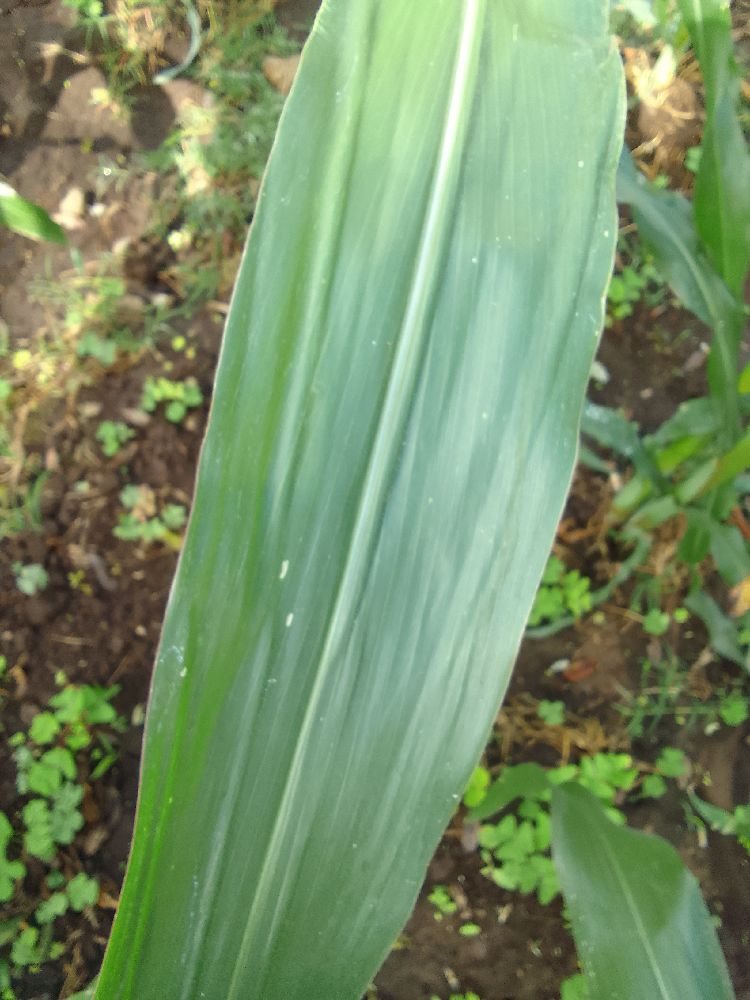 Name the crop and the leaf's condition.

maize, healthy
